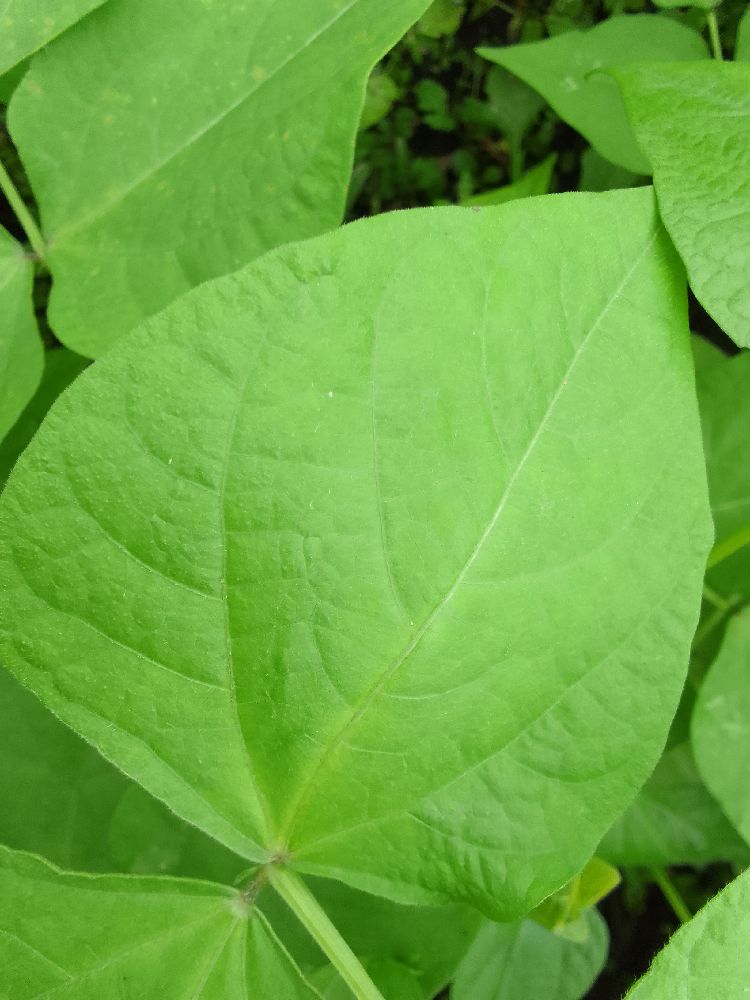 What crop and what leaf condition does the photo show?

common bean, healthy
